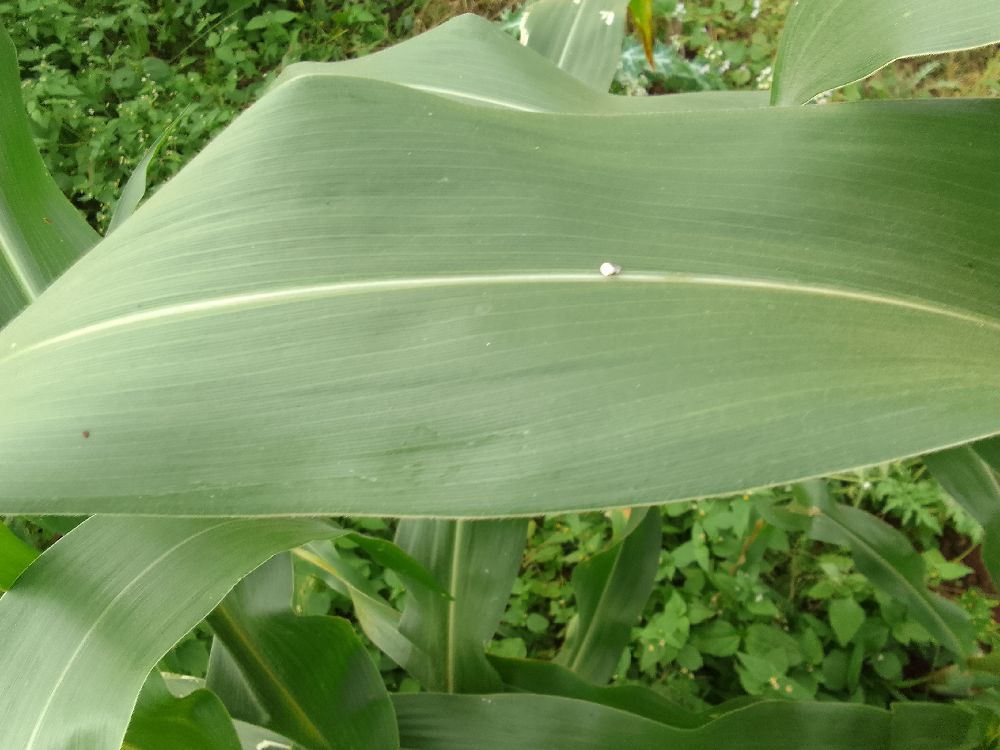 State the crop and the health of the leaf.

maize, healthy
